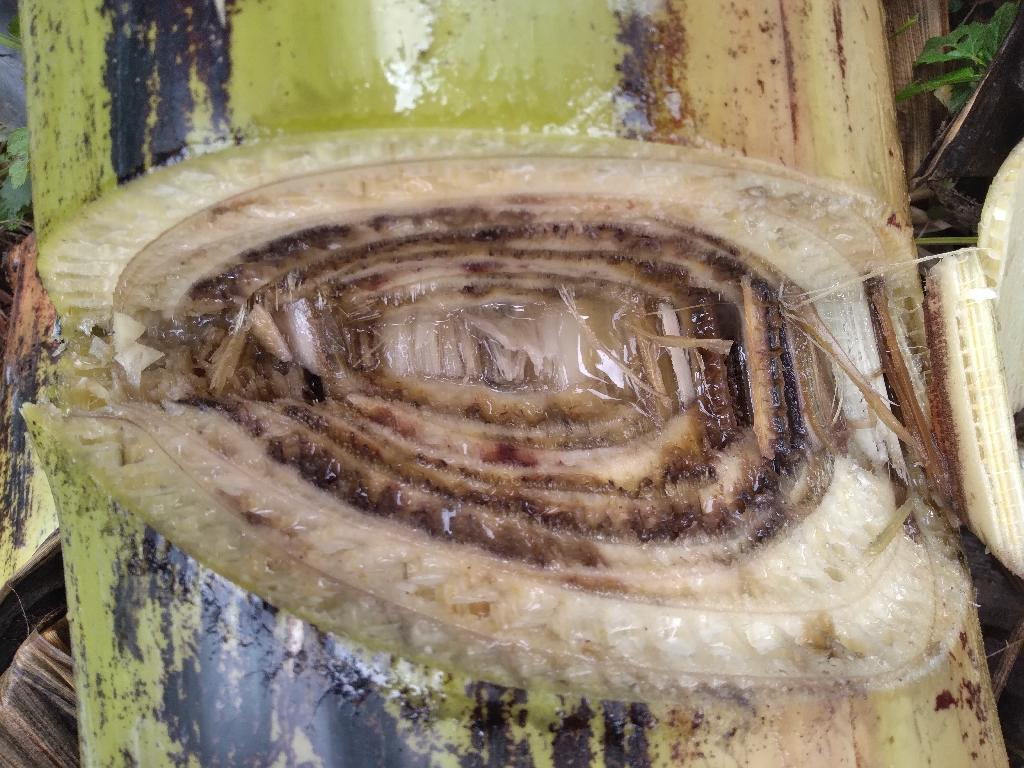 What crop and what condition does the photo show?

banana, fusarium wilt race 1
